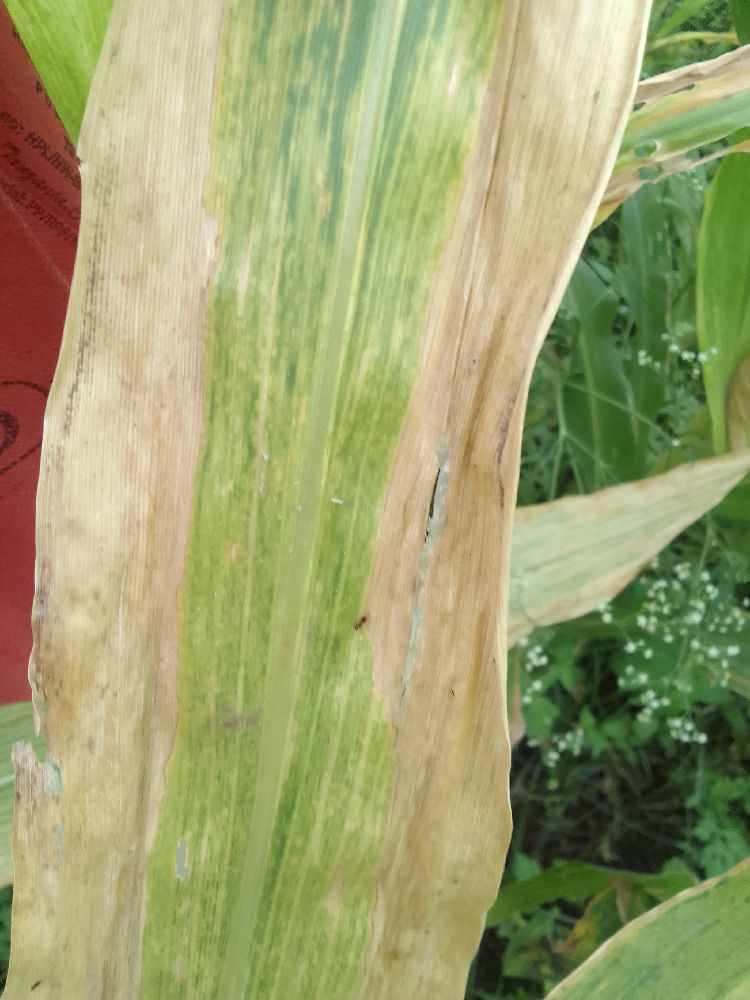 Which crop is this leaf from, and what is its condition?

maize, maize lethal necrosis
